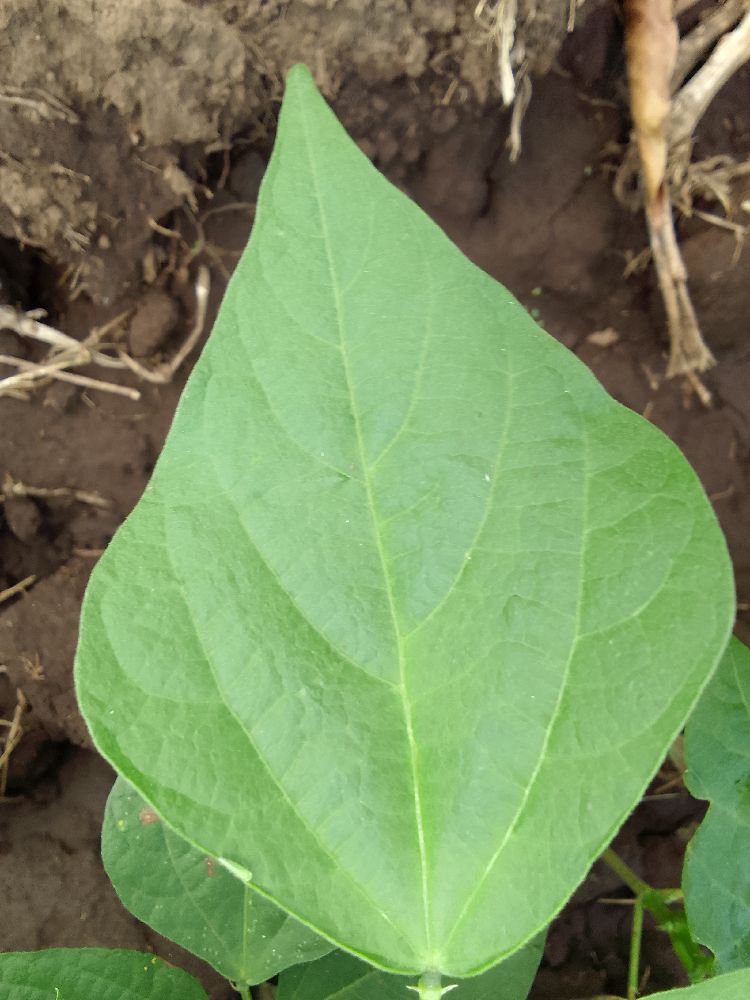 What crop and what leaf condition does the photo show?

common bean, healthy
